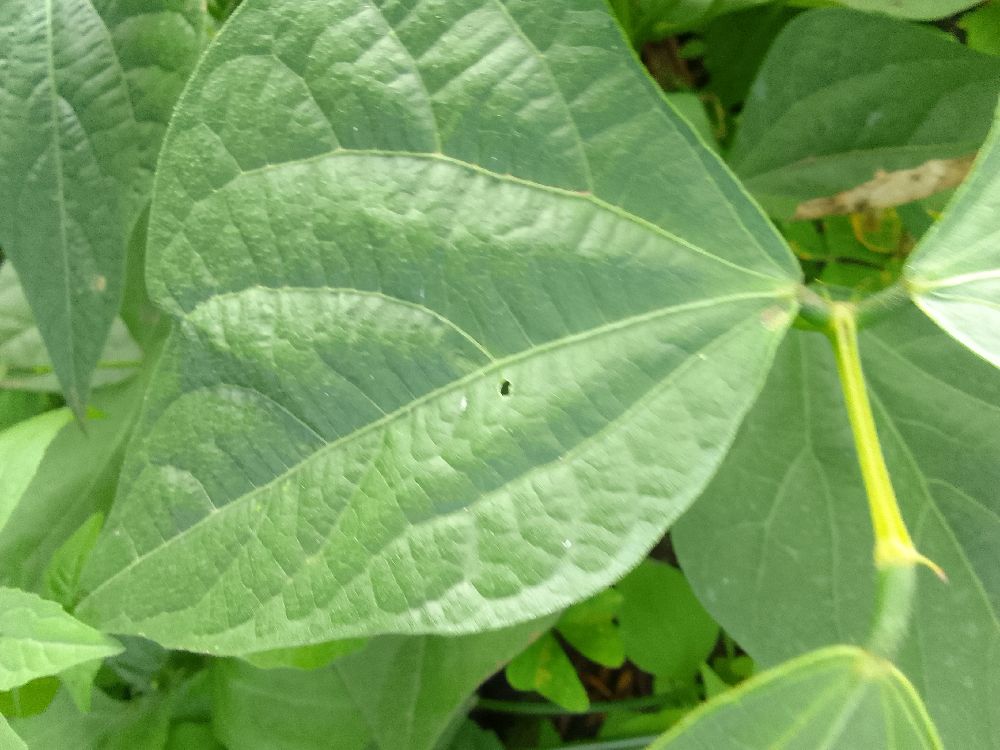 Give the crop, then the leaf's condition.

common bean, healthy
